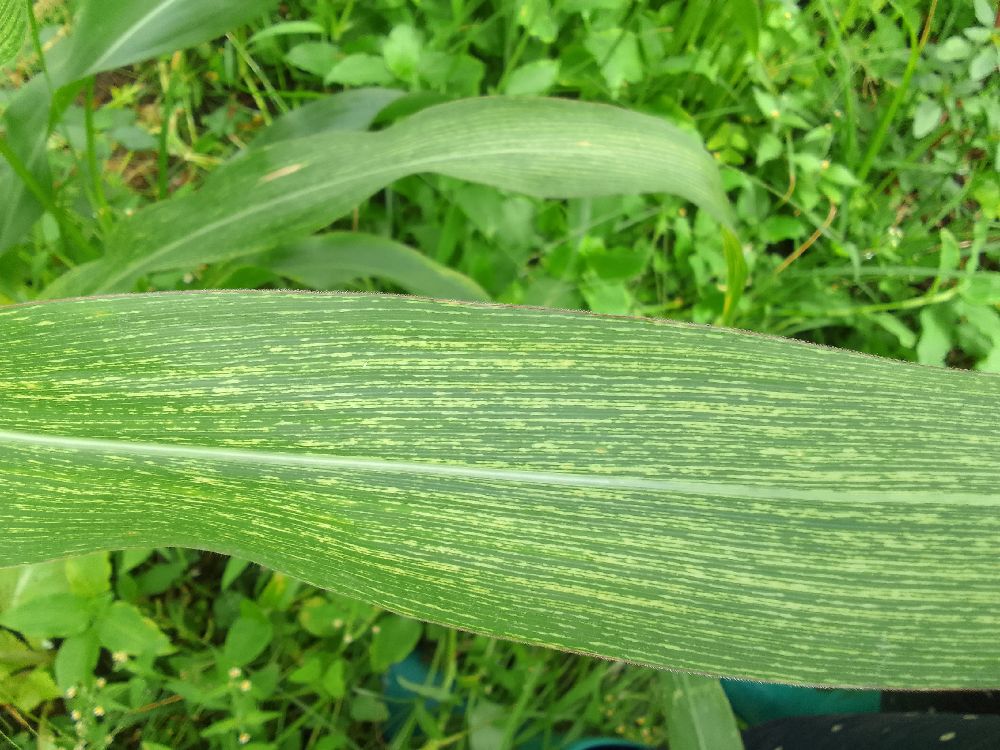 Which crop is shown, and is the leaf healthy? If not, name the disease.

maize, maize streak virus
